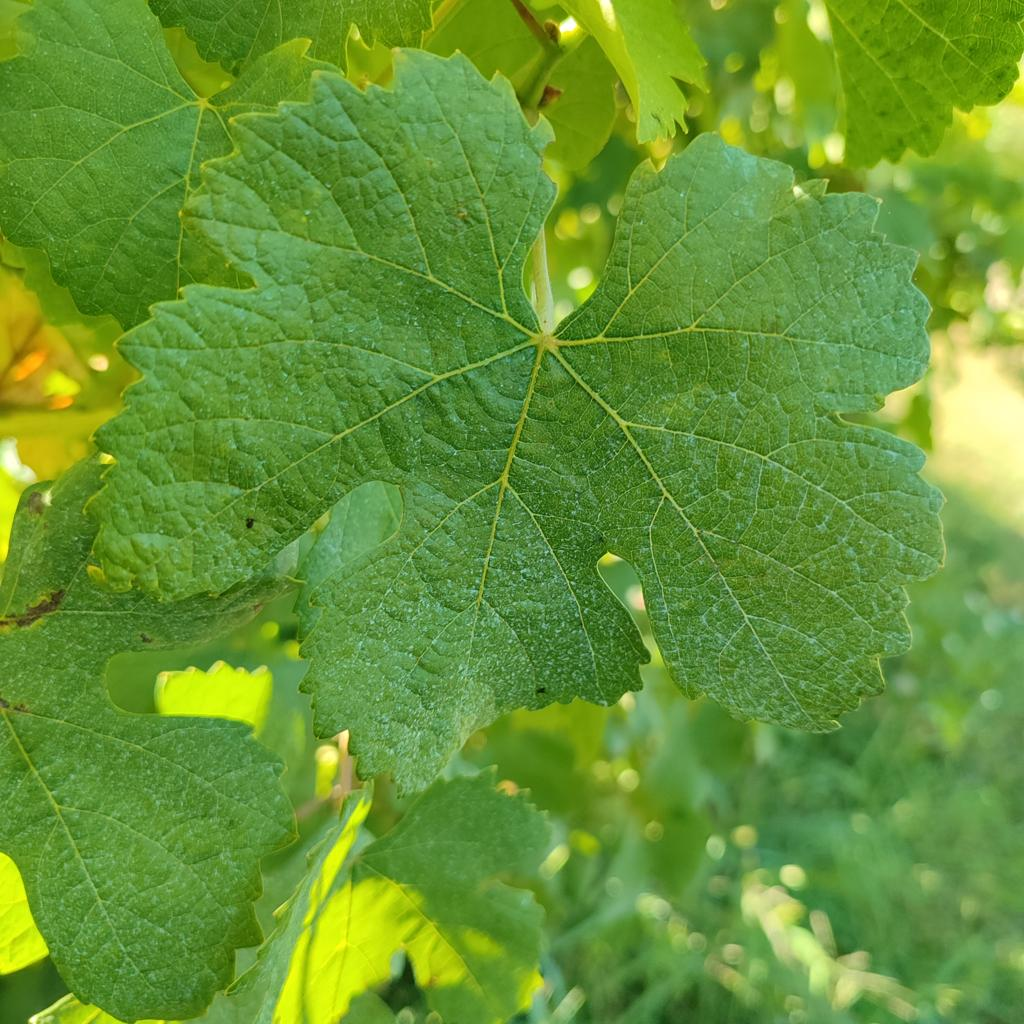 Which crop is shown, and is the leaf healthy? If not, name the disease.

grapevine, healthy
